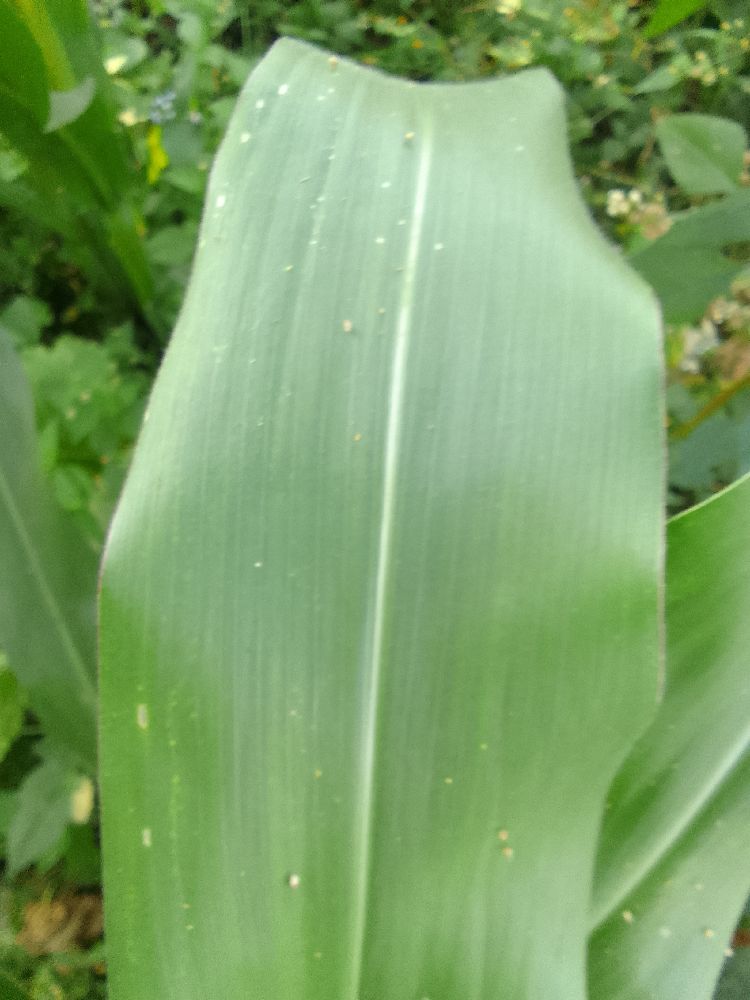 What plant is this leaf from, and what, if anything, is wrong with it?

maize, healthy
